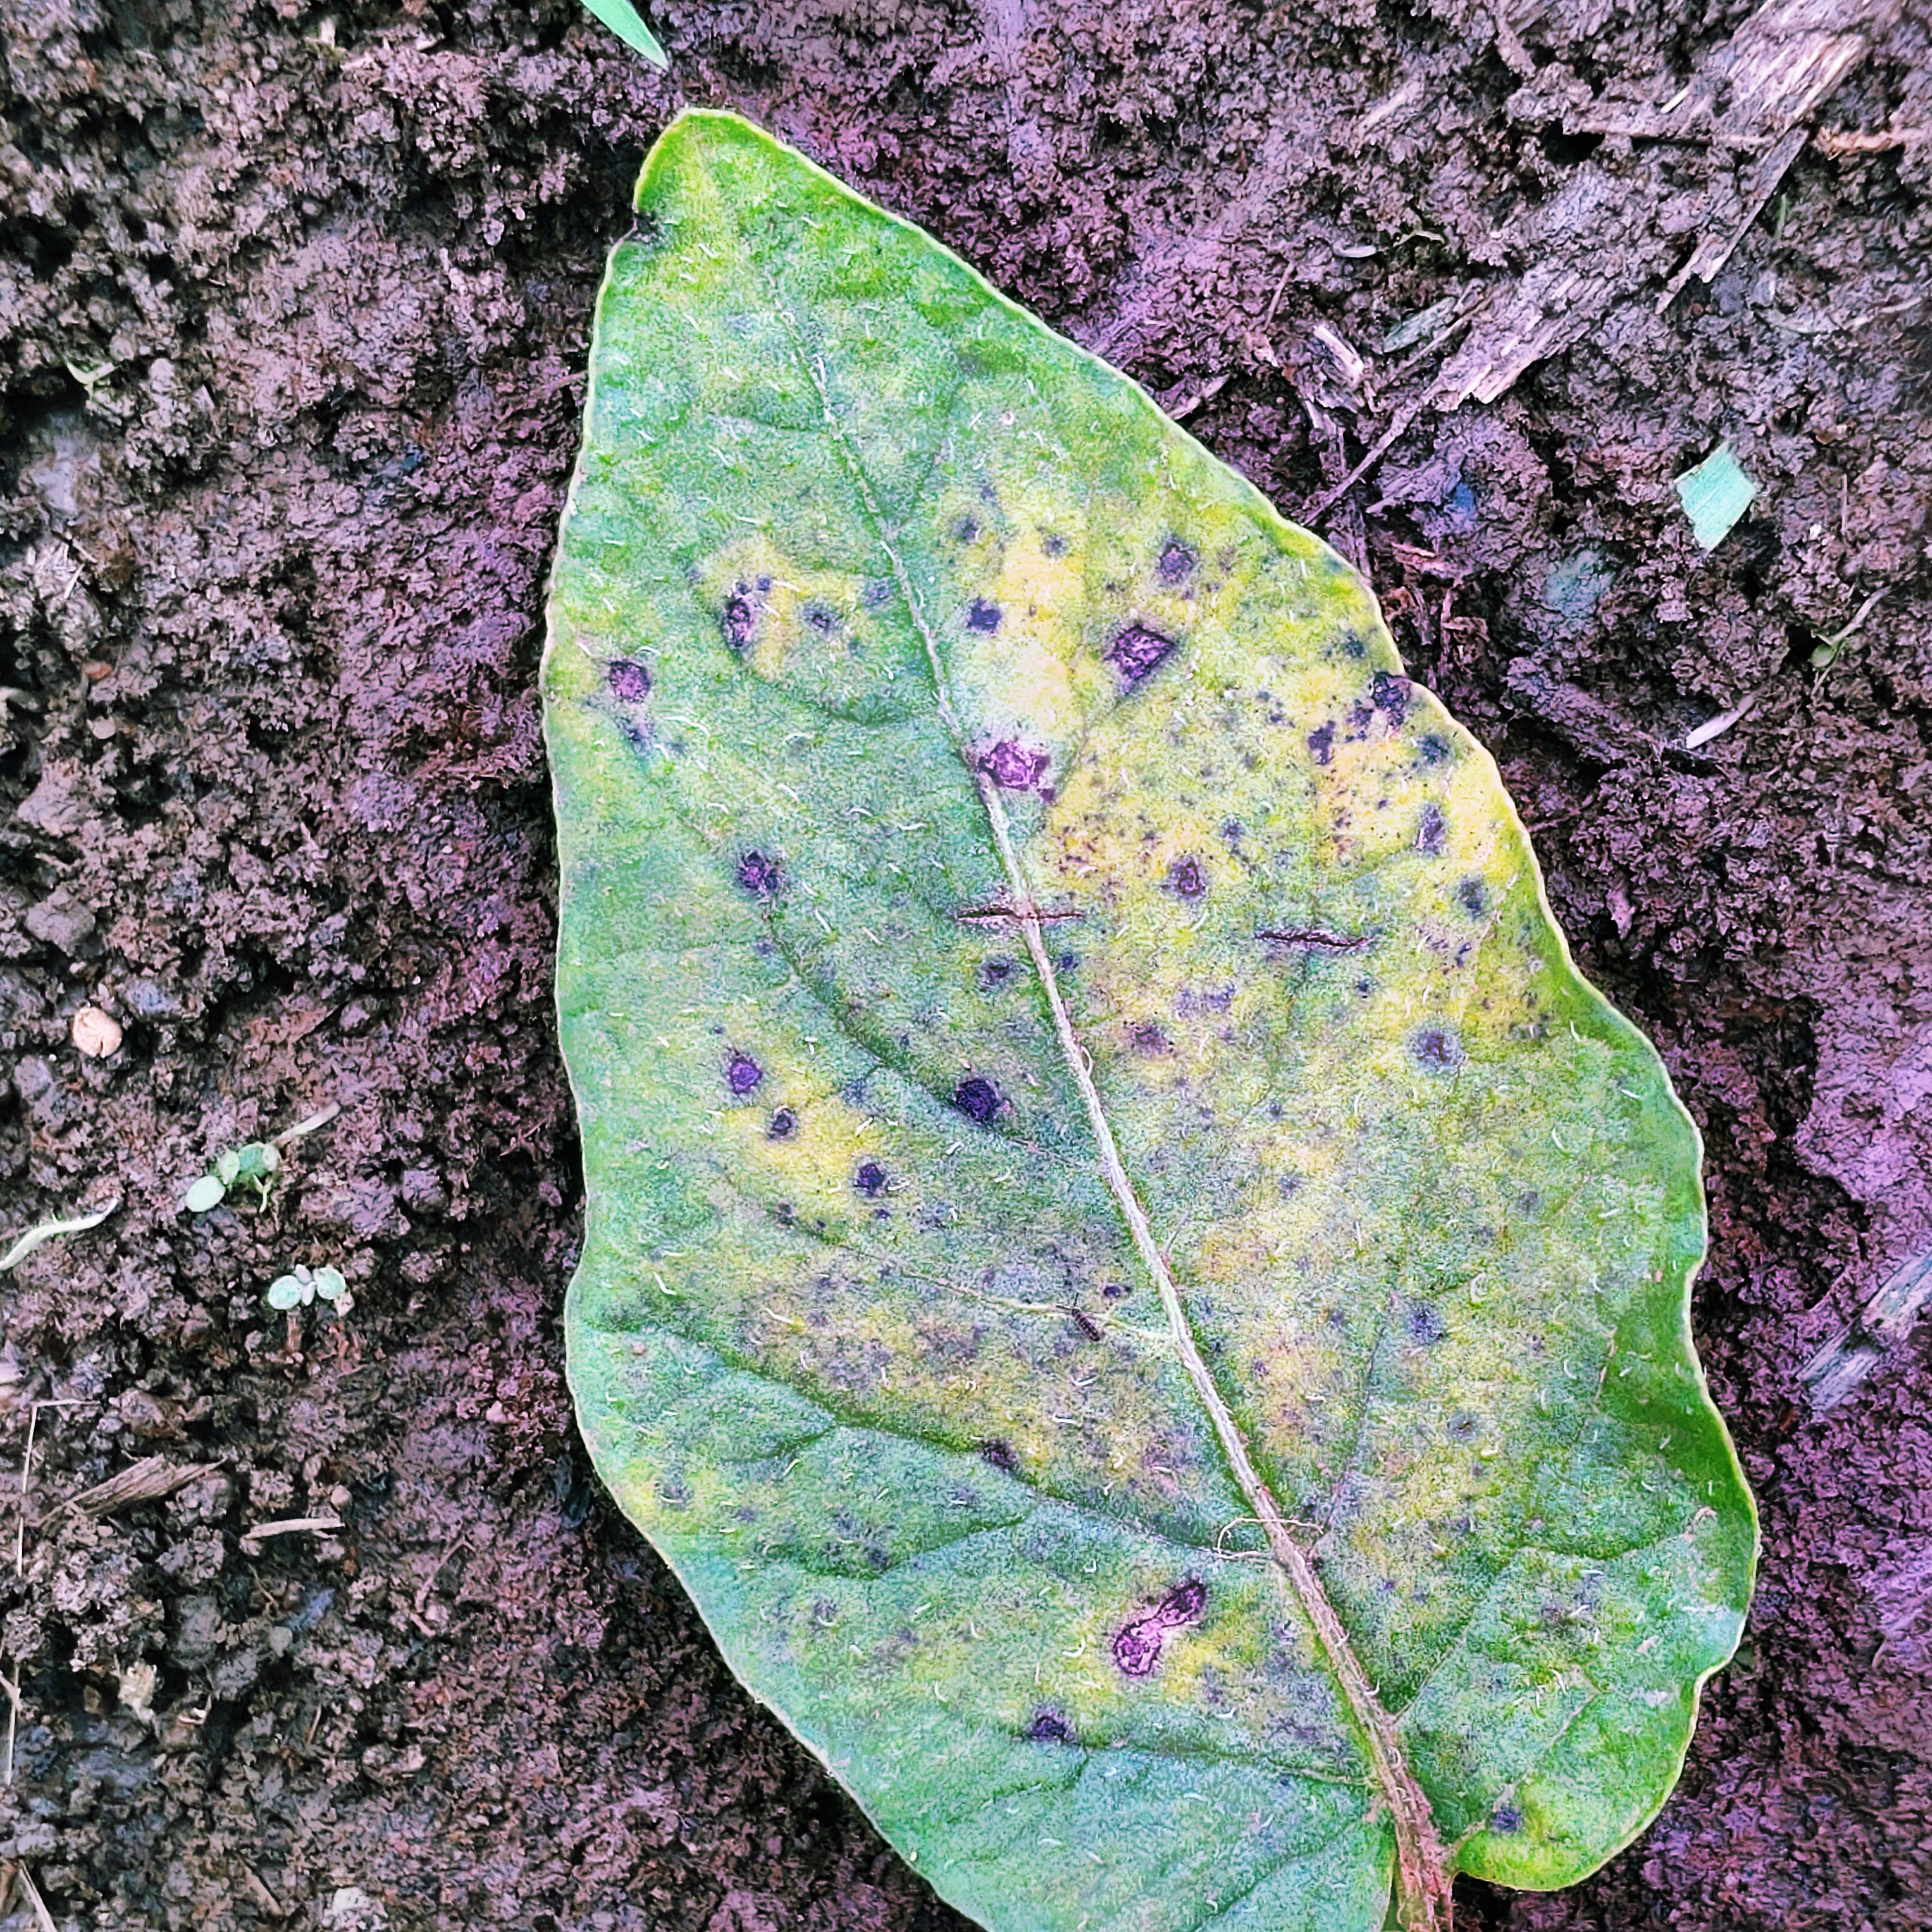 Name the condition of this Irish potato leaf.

late blight
